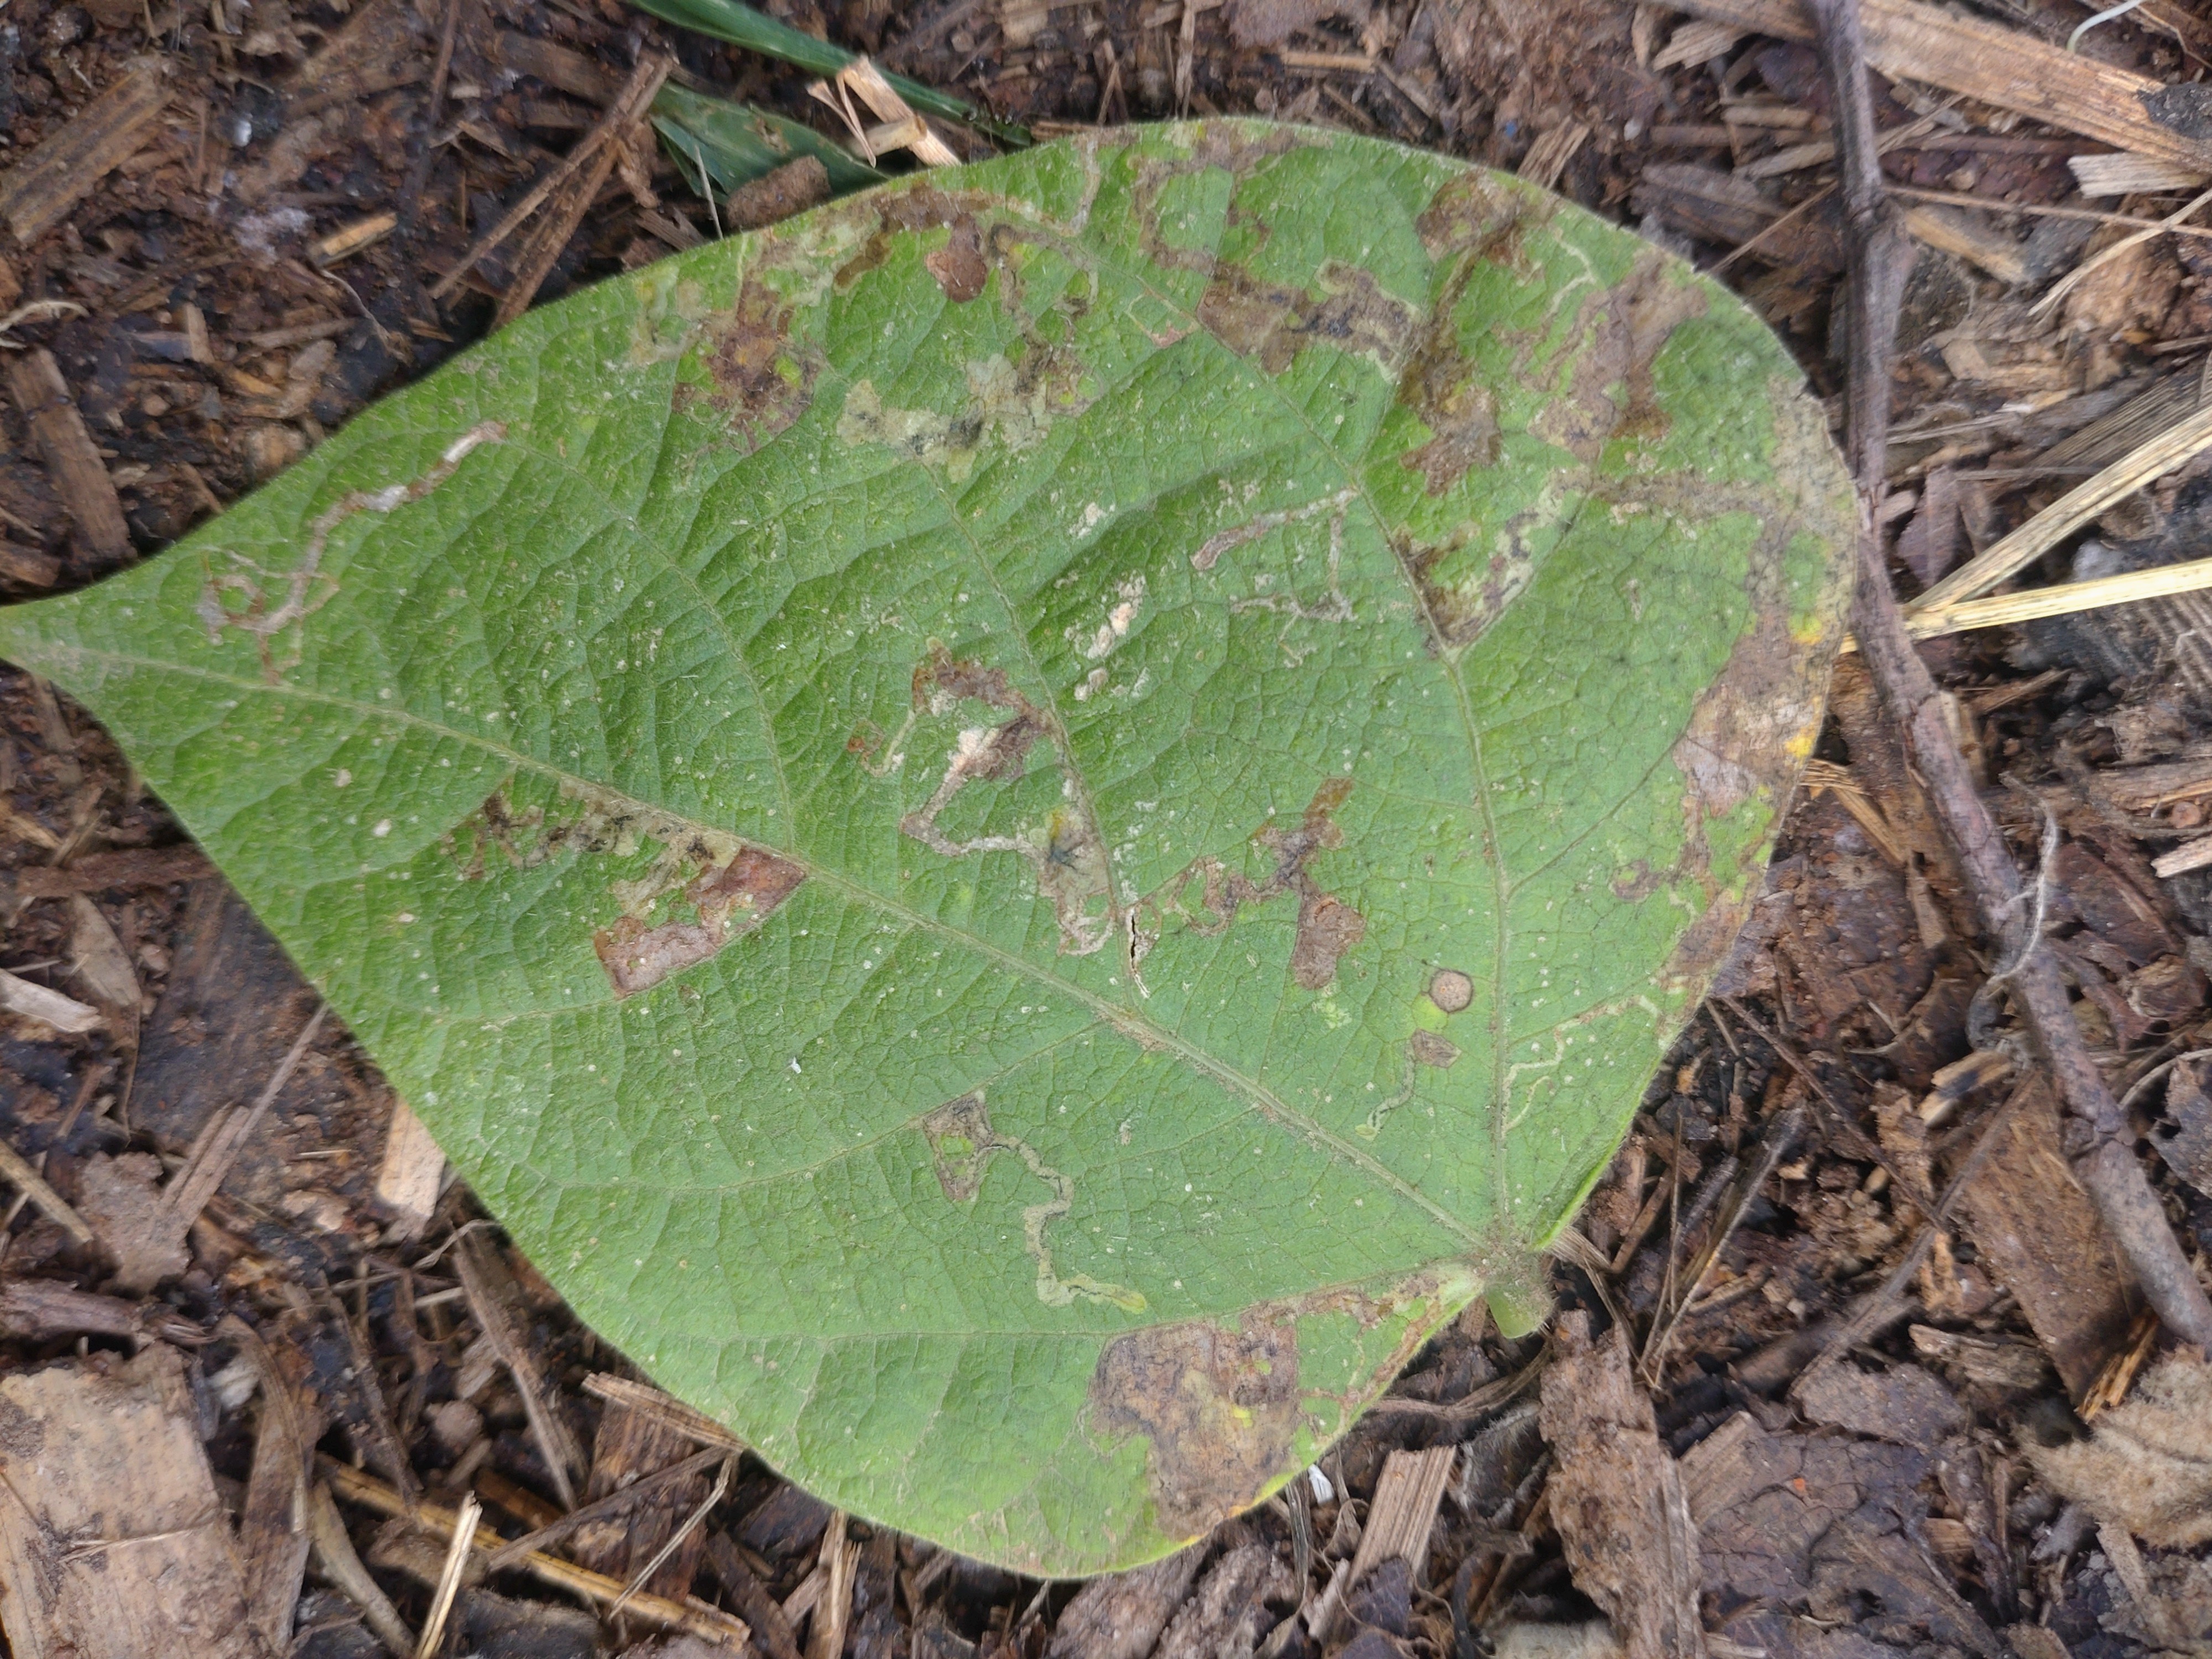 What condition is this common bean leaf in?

anthracnose
